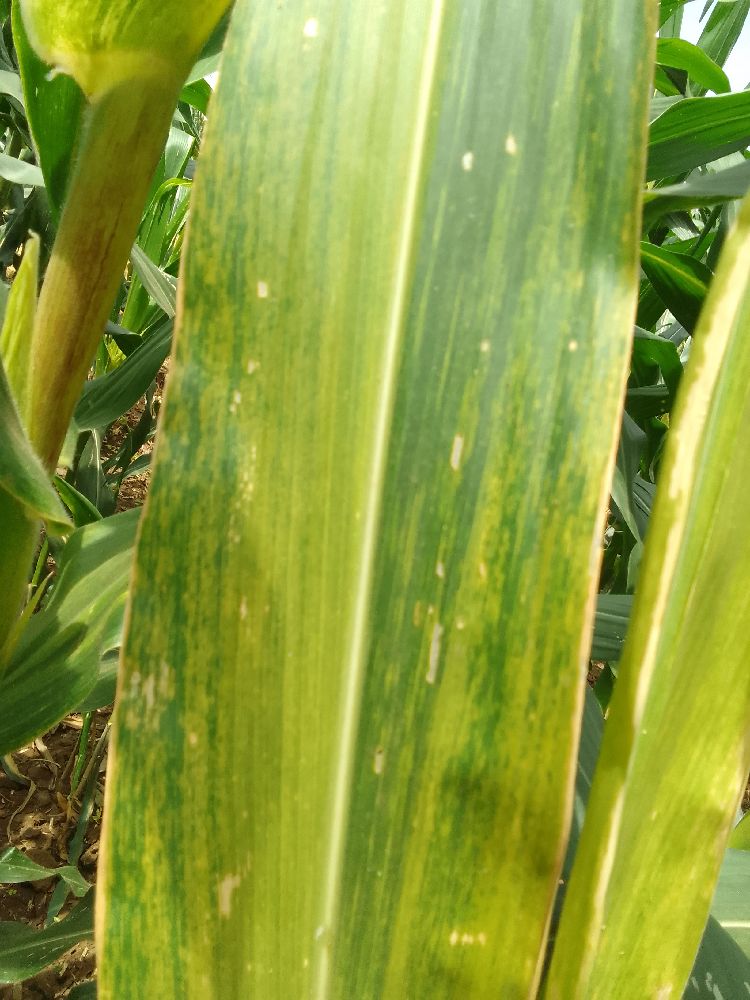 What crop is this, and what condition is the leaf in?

maize, maize lethal necrosis
